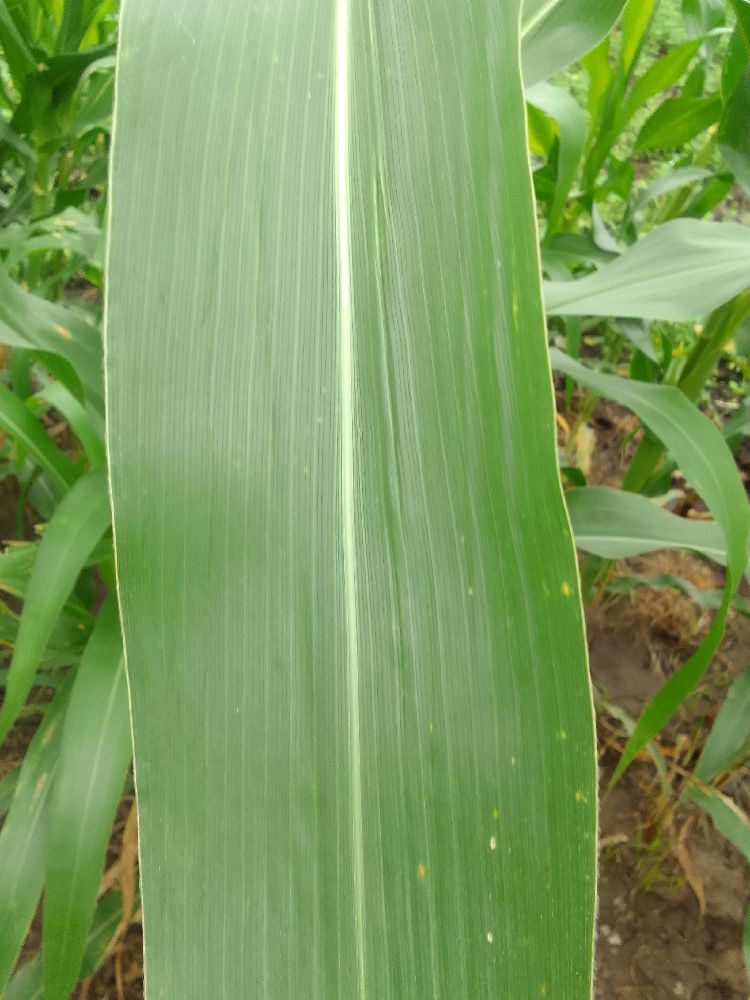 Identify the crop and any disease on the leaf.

maize, healthy
